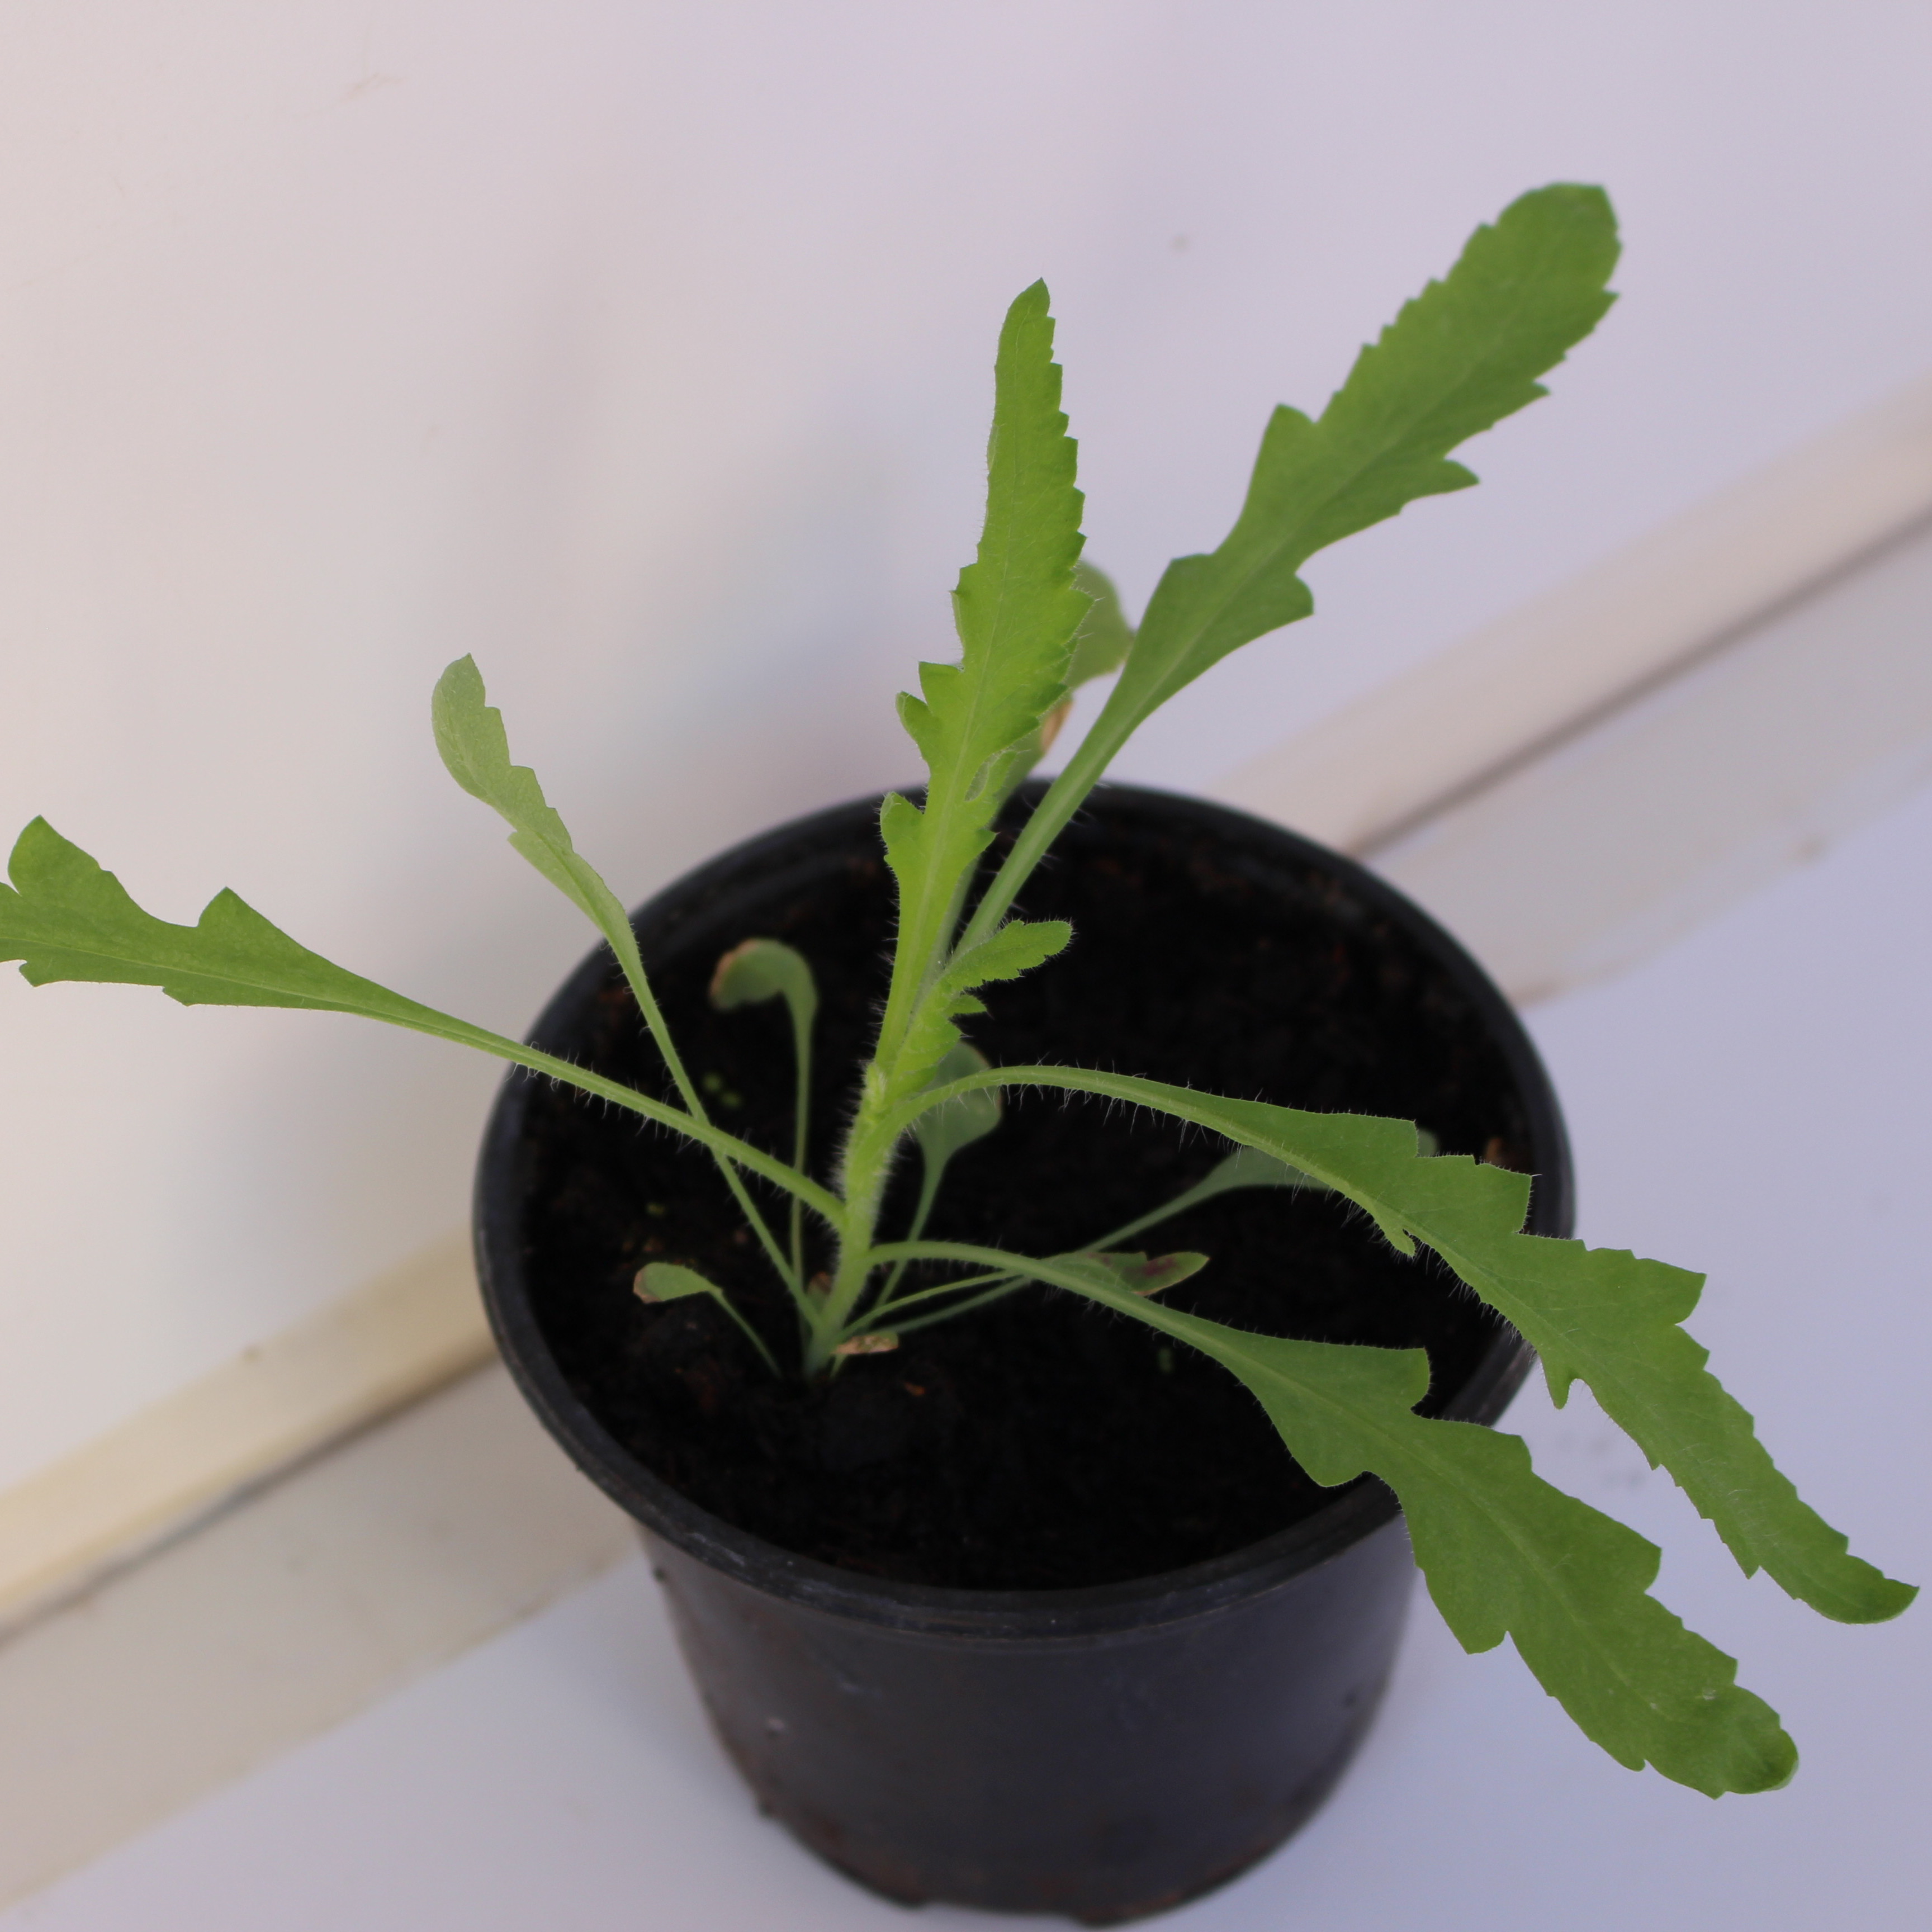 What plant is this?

Papaver rhoeas
